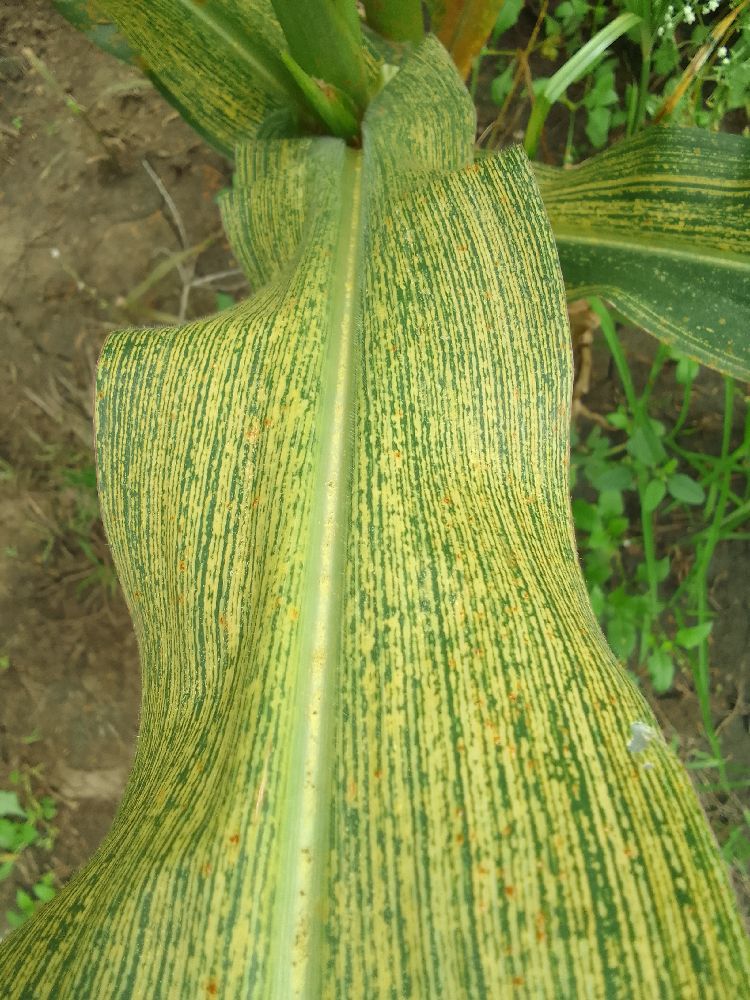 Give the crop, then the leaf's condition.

maize, maize streak virus
